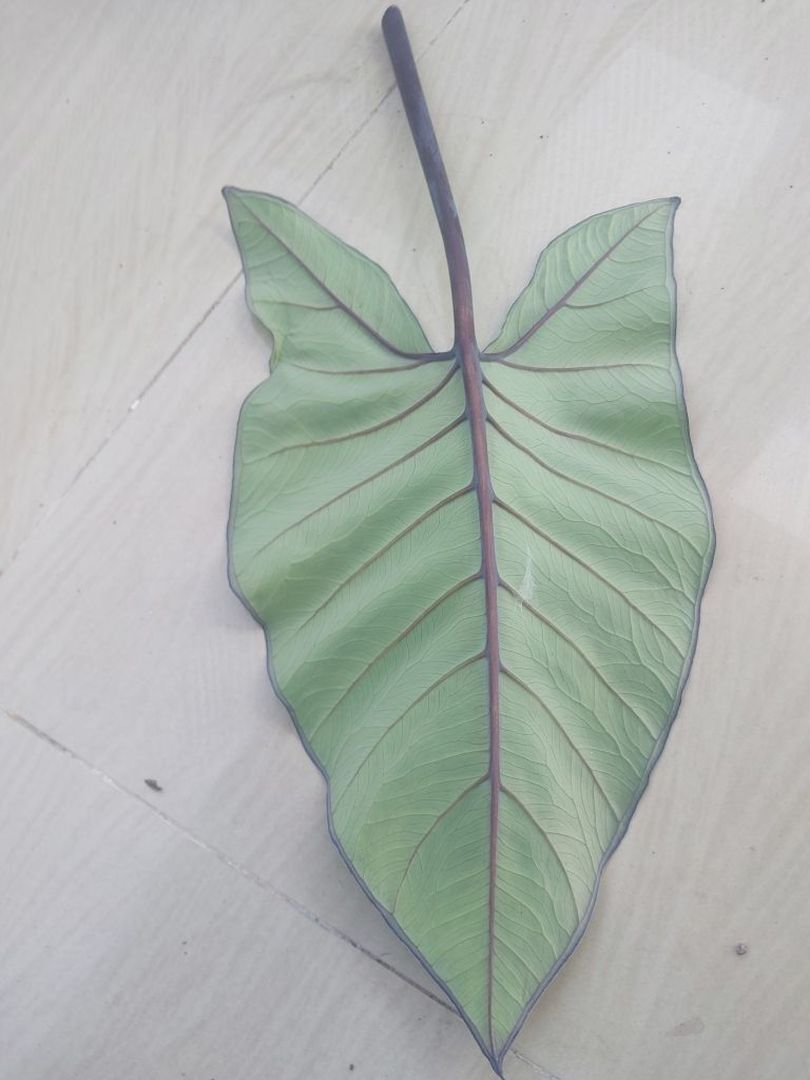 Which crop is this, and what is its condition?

taro, healthy
